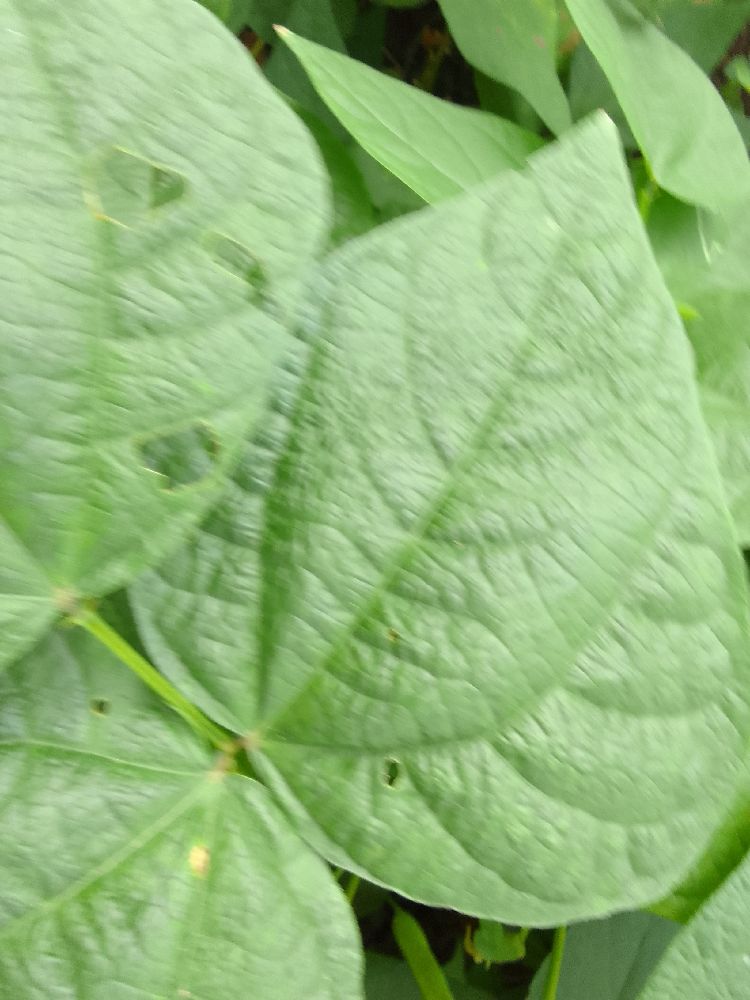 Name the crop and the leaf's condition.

common bean, healthy
